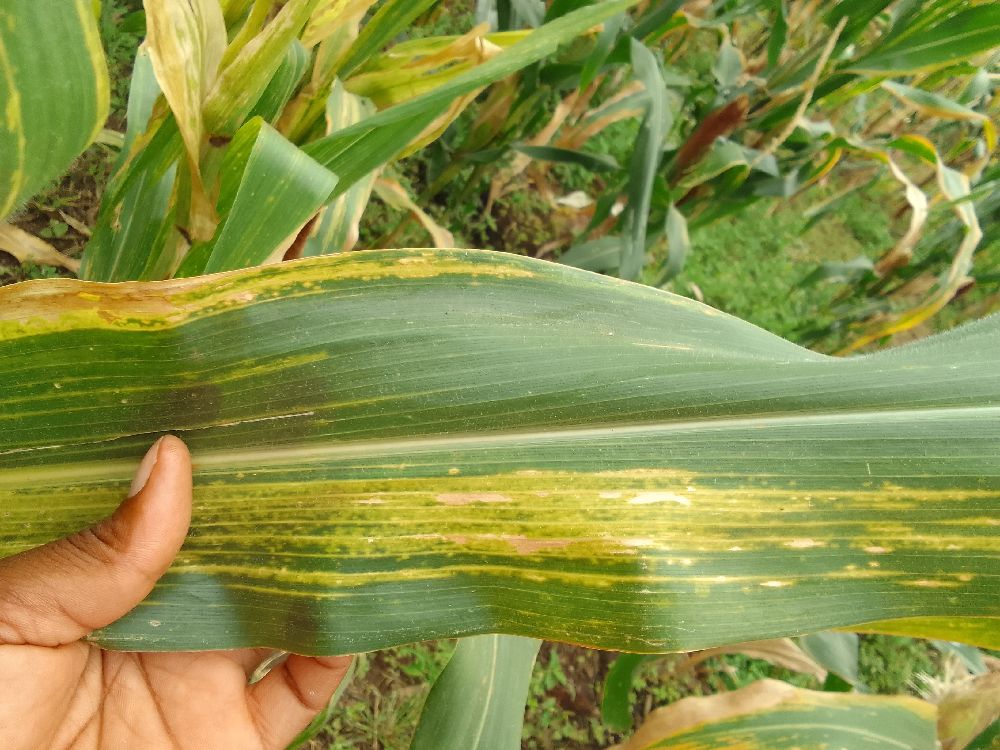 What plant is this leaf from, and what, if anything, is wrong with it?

maize, maize lethal necrosis
